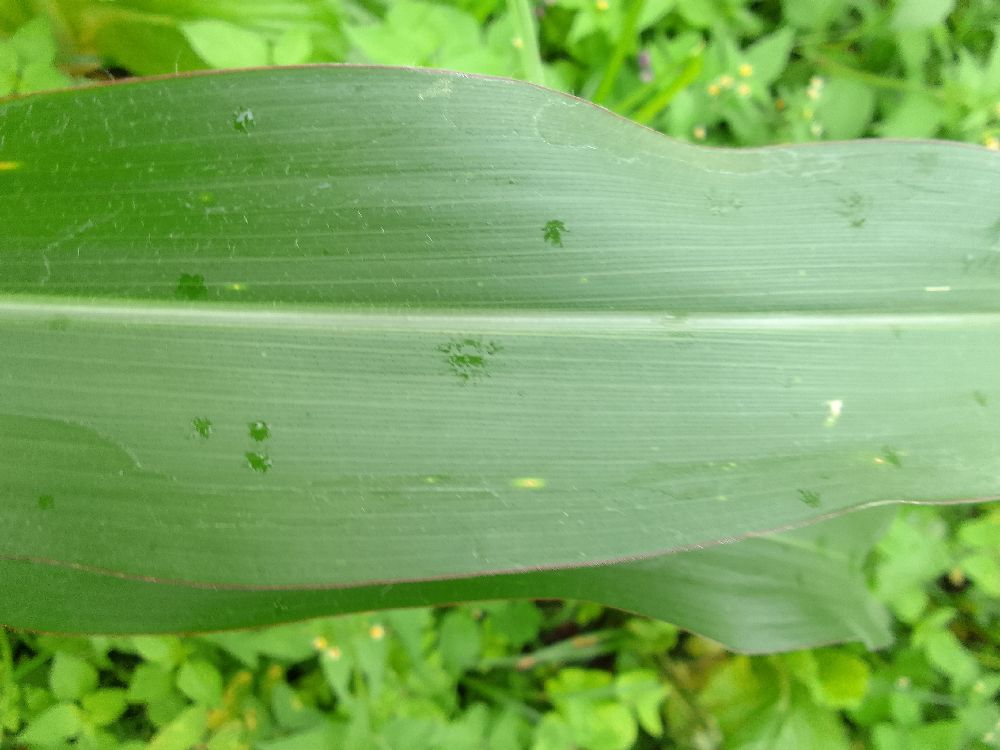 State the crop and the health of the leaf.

maize, healthy
